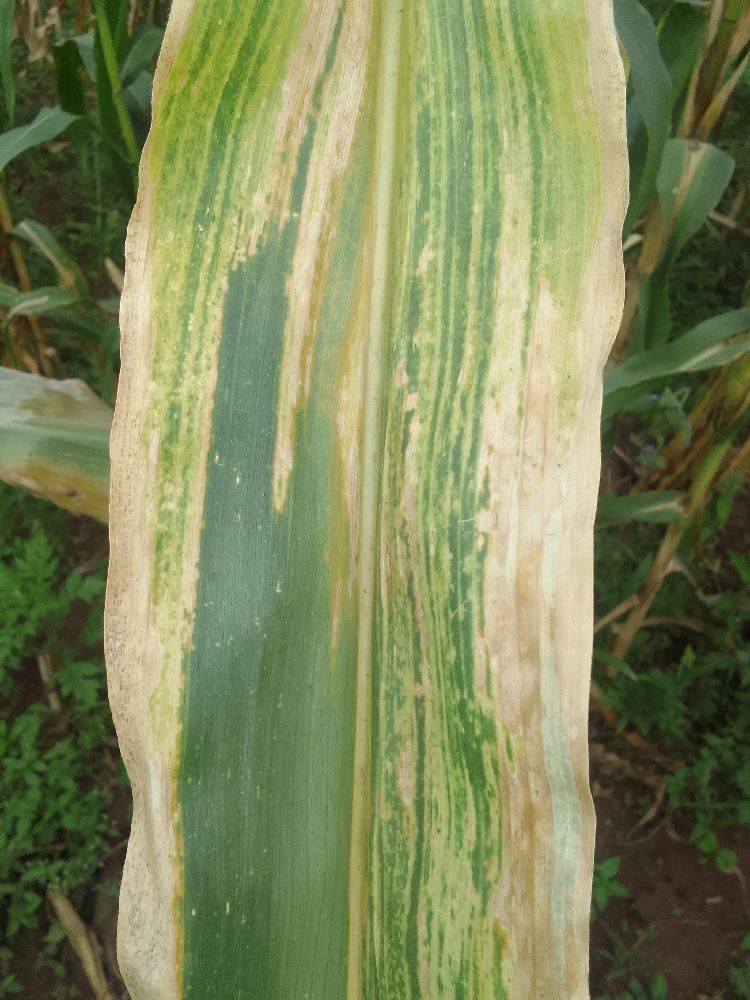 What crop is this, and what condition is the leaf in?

maize, maize lethal necrosis
